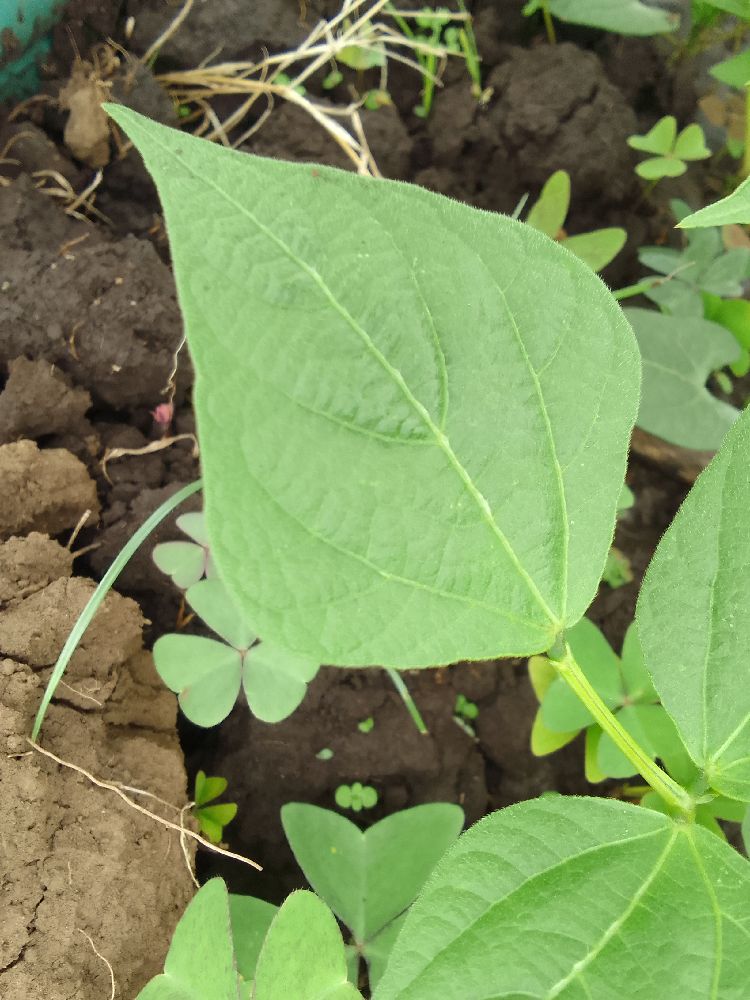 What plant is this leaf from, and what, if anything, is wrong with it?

common bean, healthy
